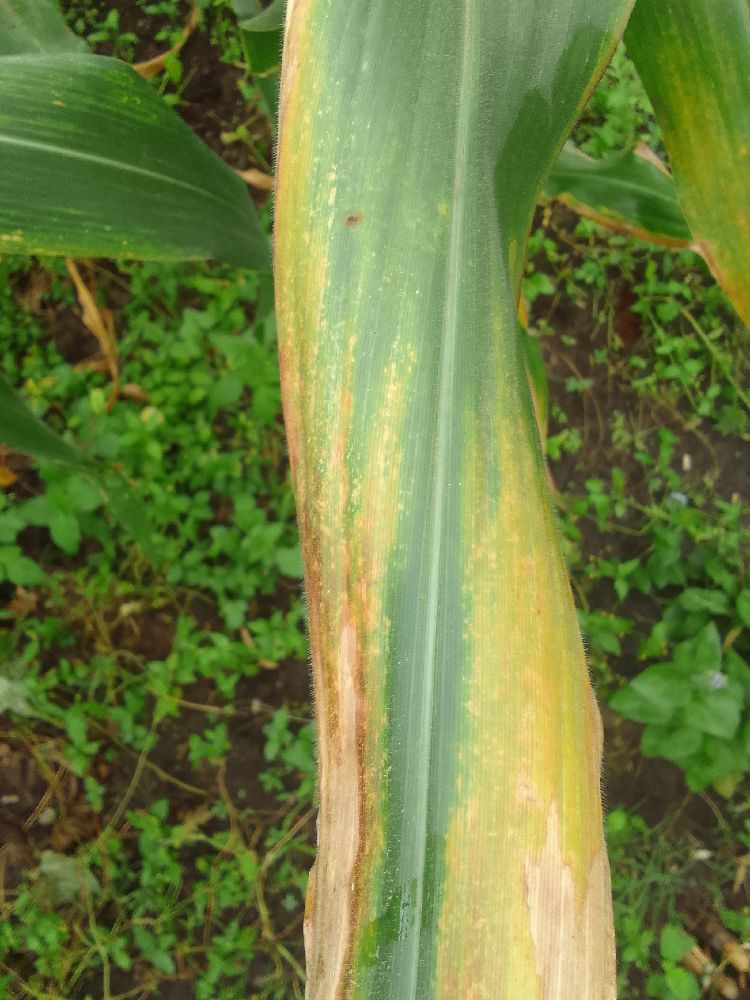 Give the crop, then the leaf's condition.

maize, maize lethal necrosis
